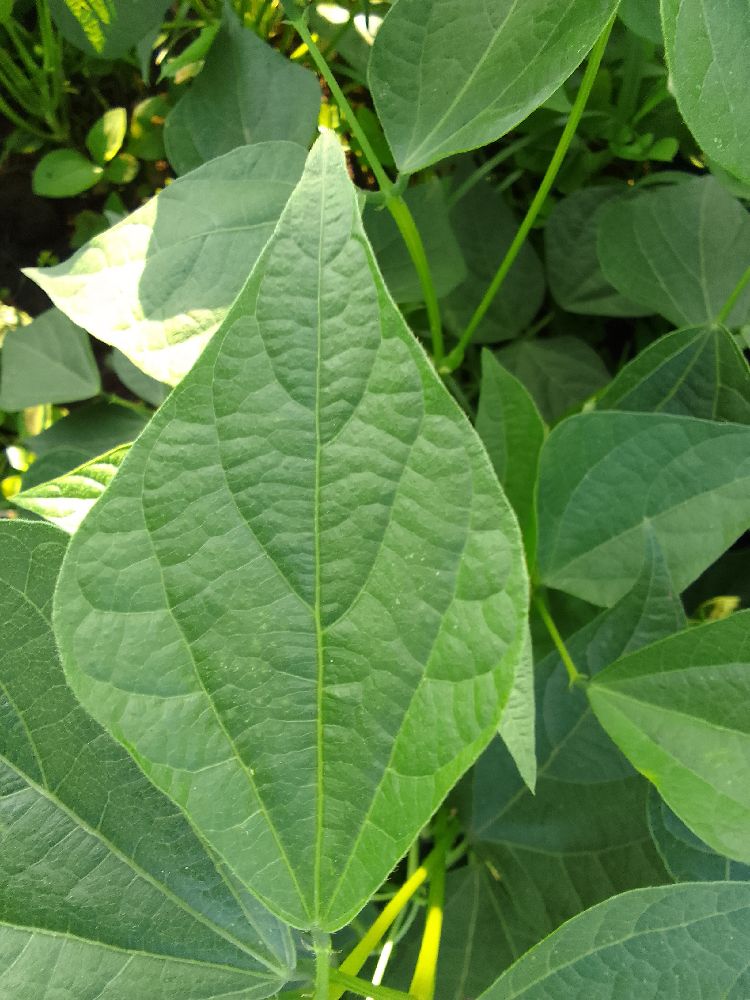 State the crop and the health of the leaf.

common bean, healthy
